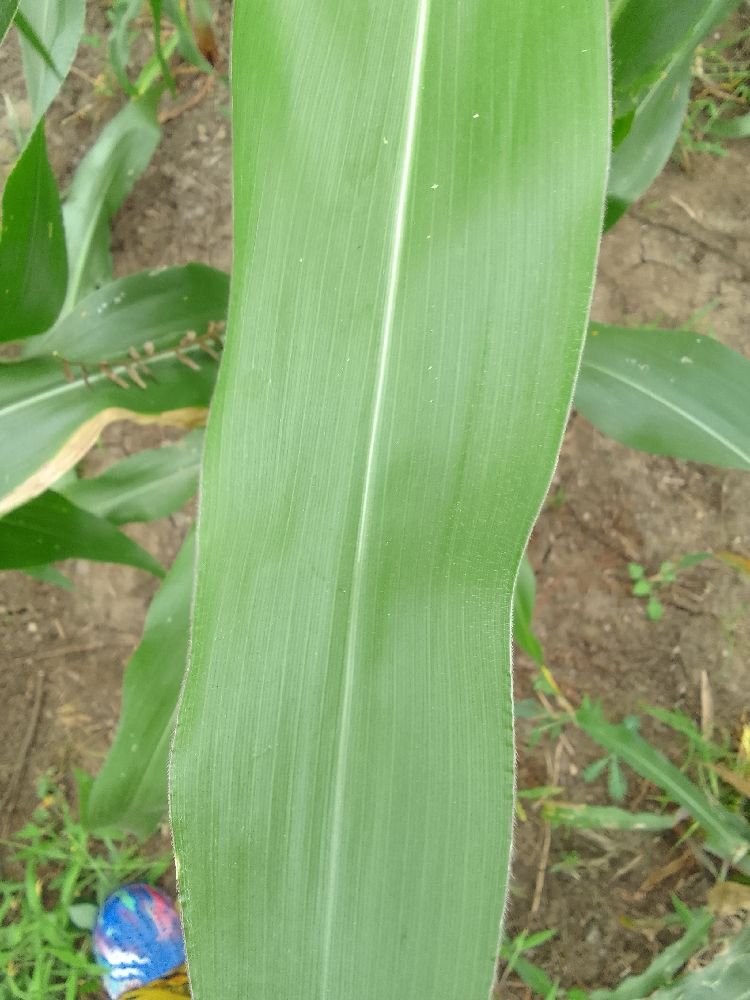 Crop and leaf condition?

maize, healthy
